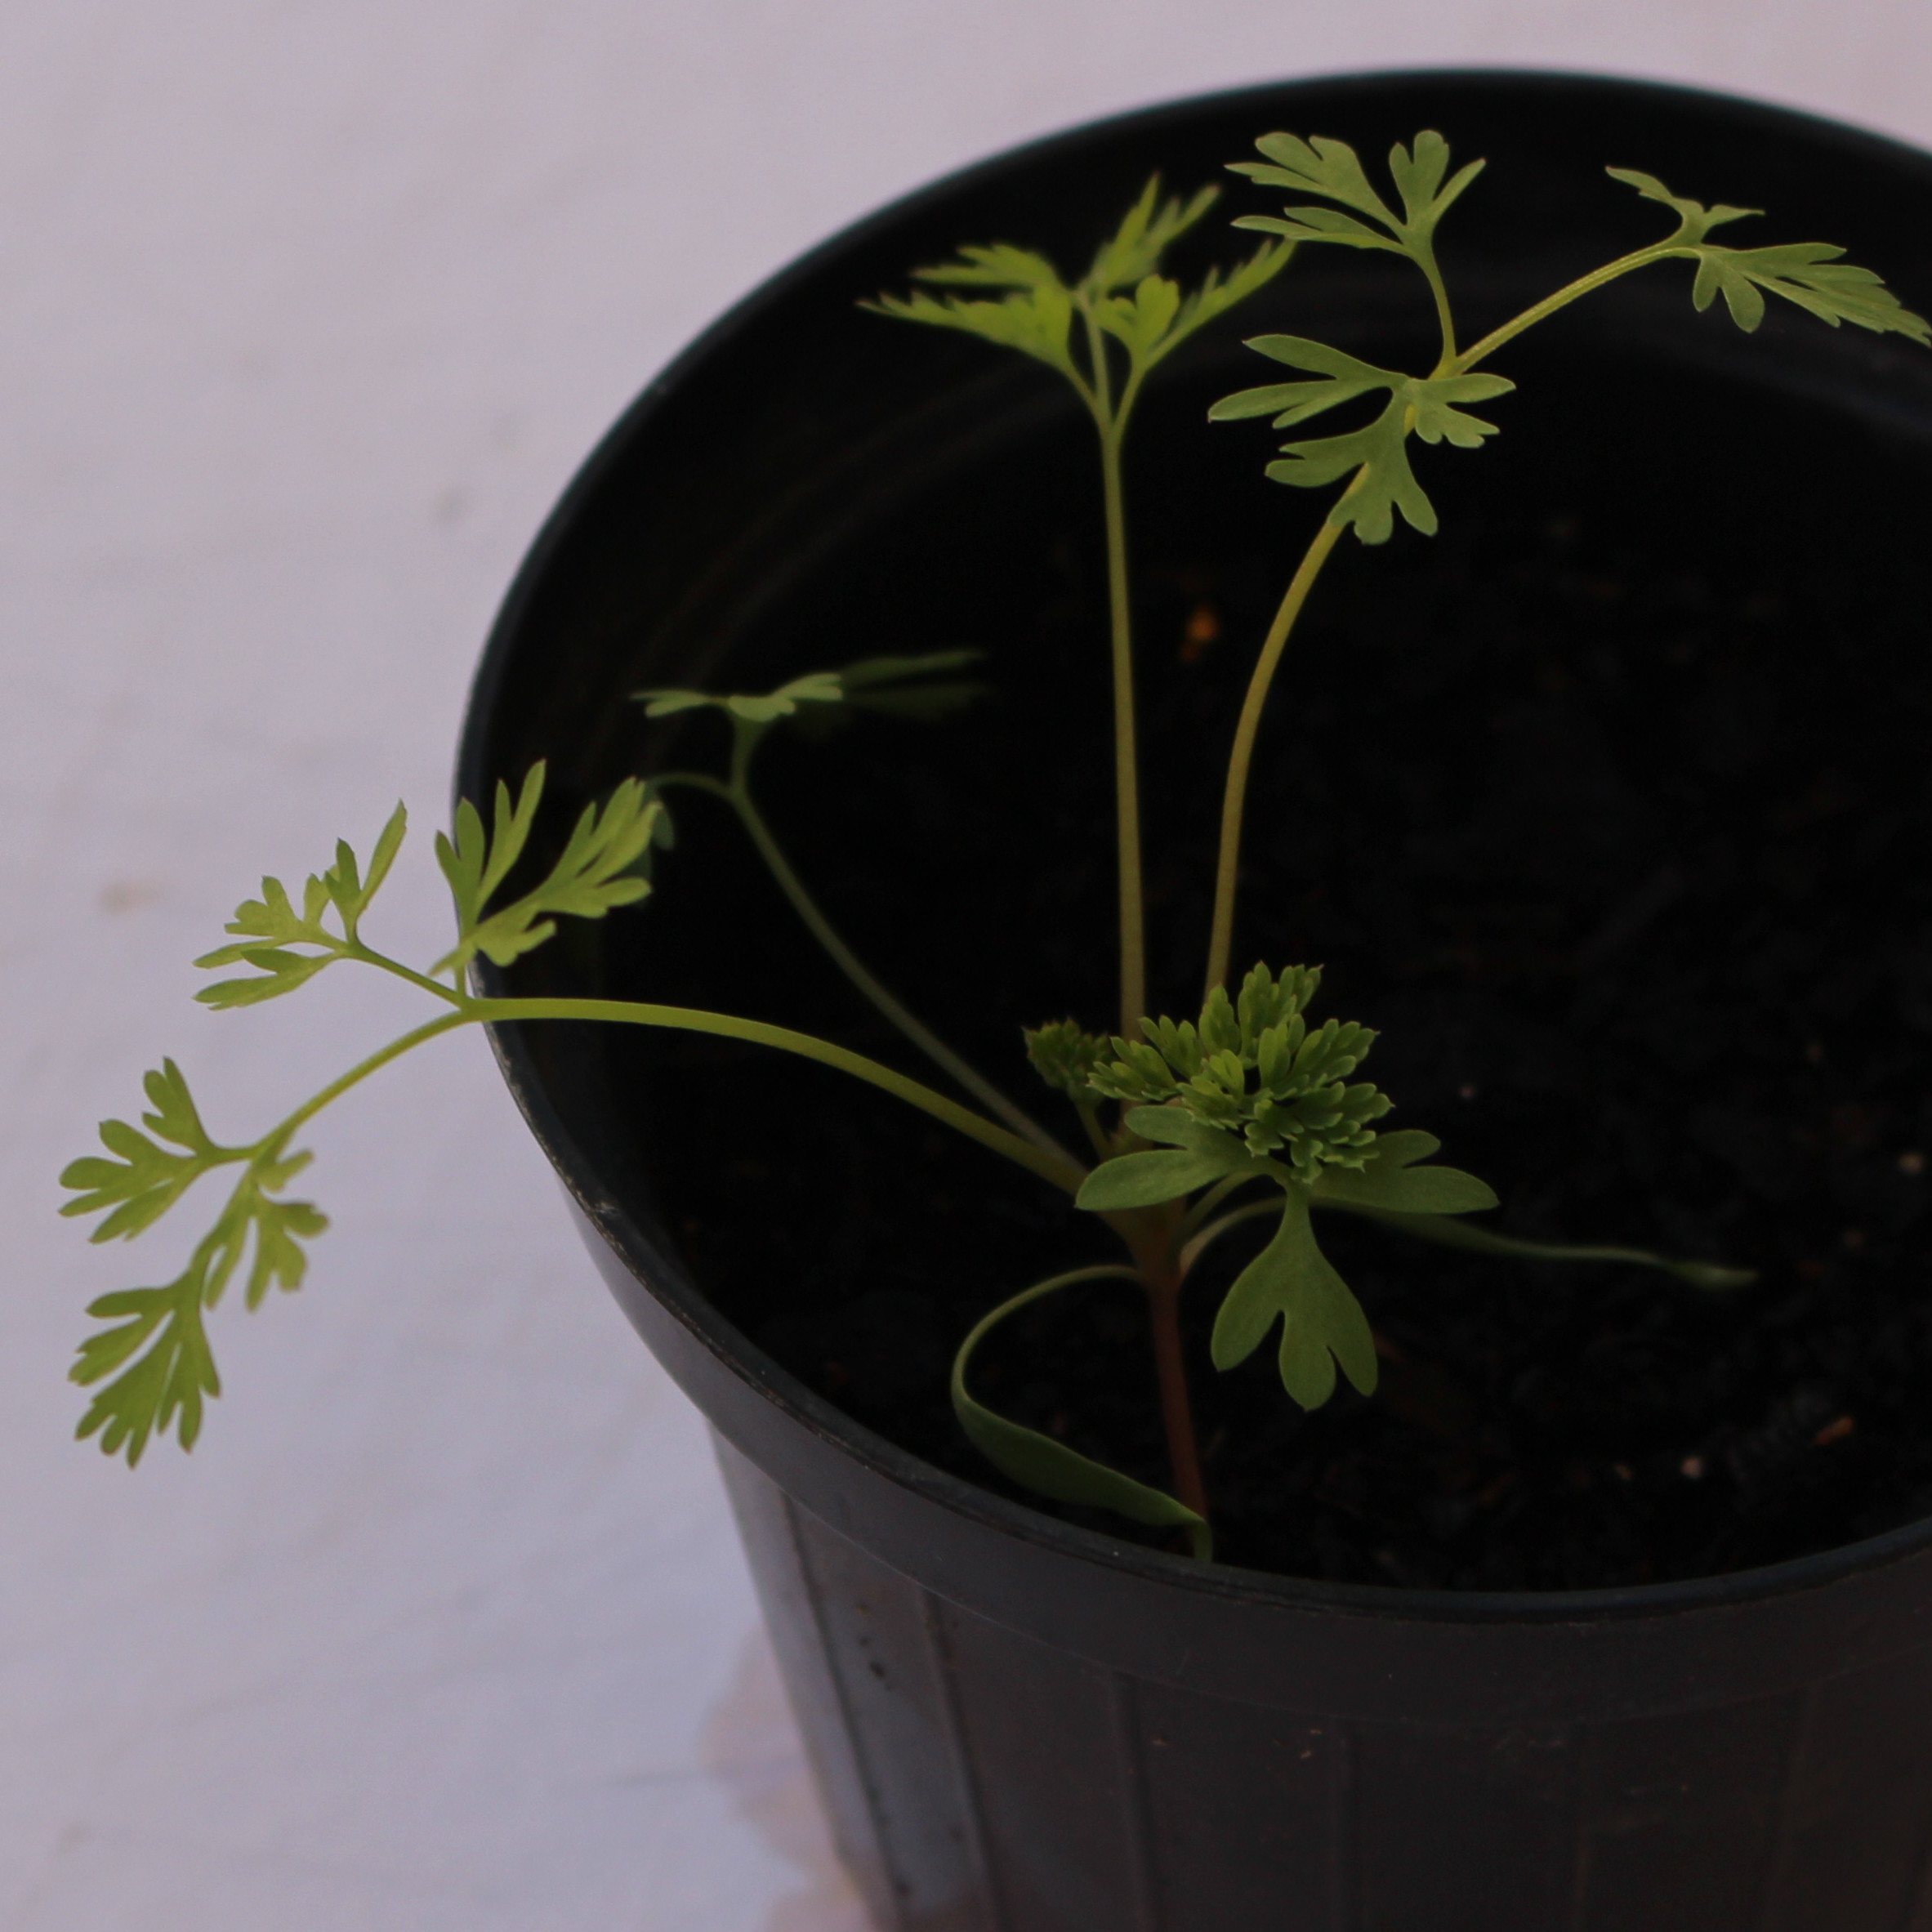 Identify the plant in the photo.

Fumaria officinalis
